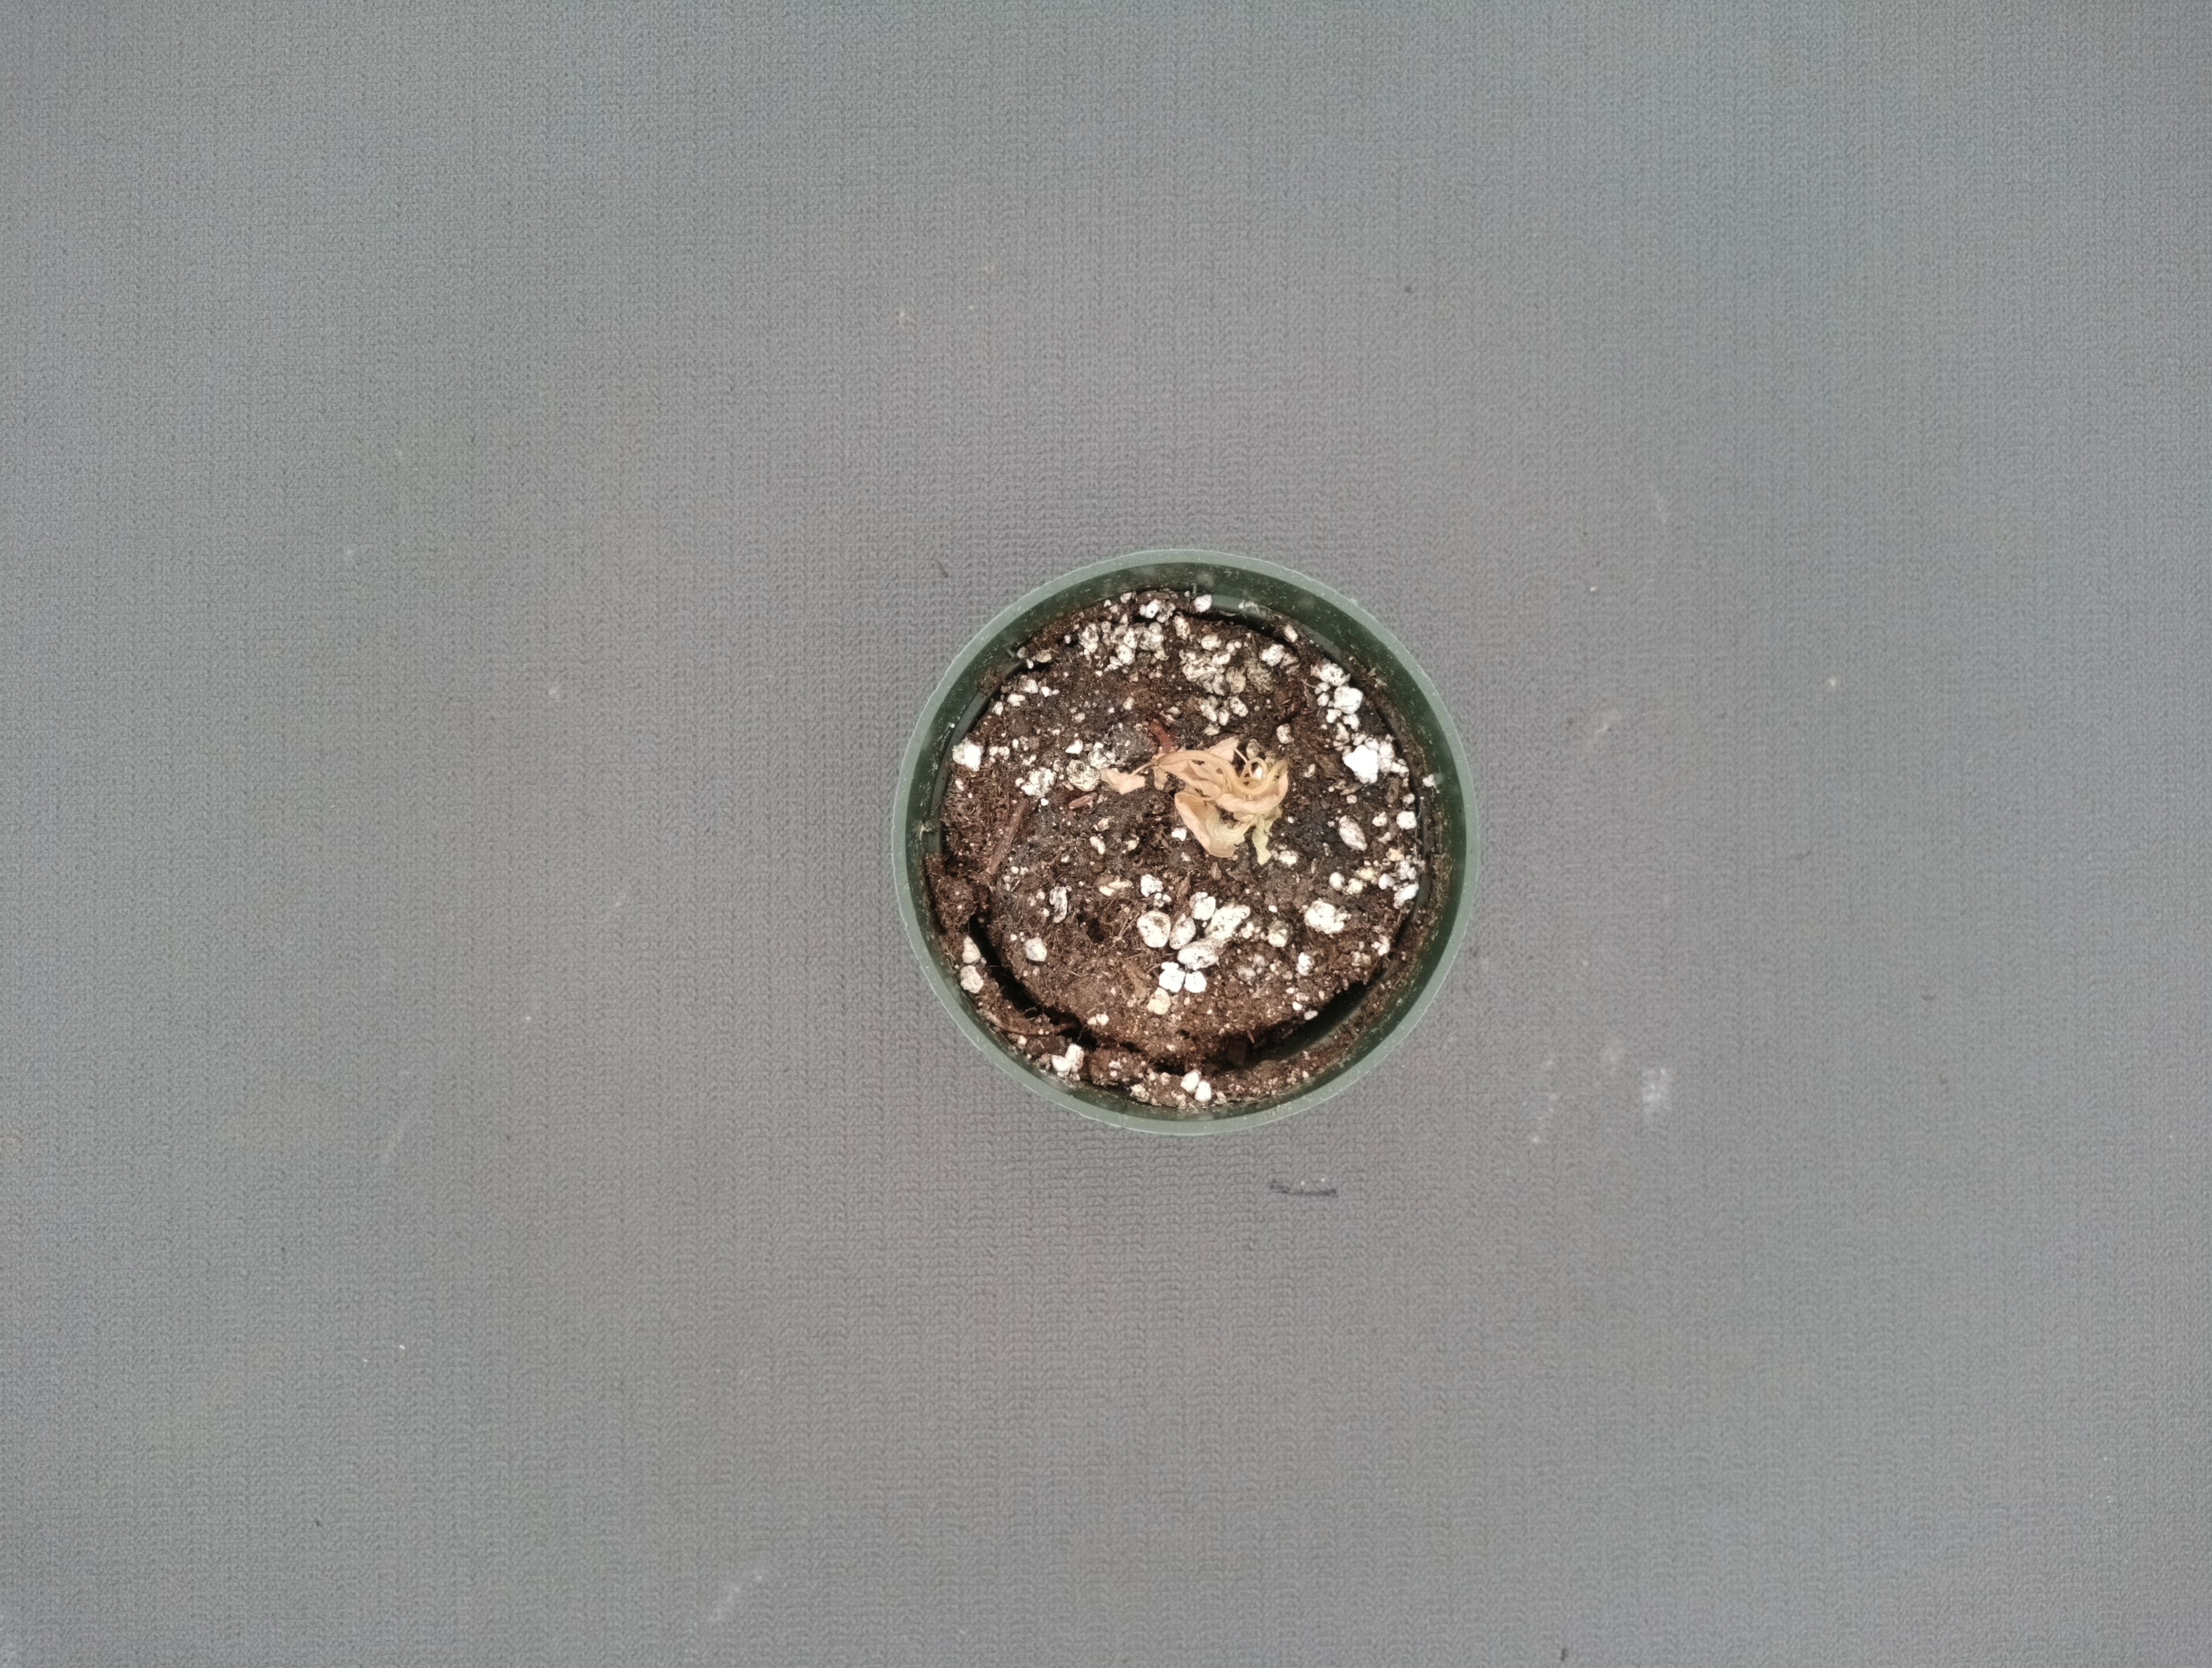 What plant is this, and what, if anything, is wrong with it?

waterhemp, necrosis only
